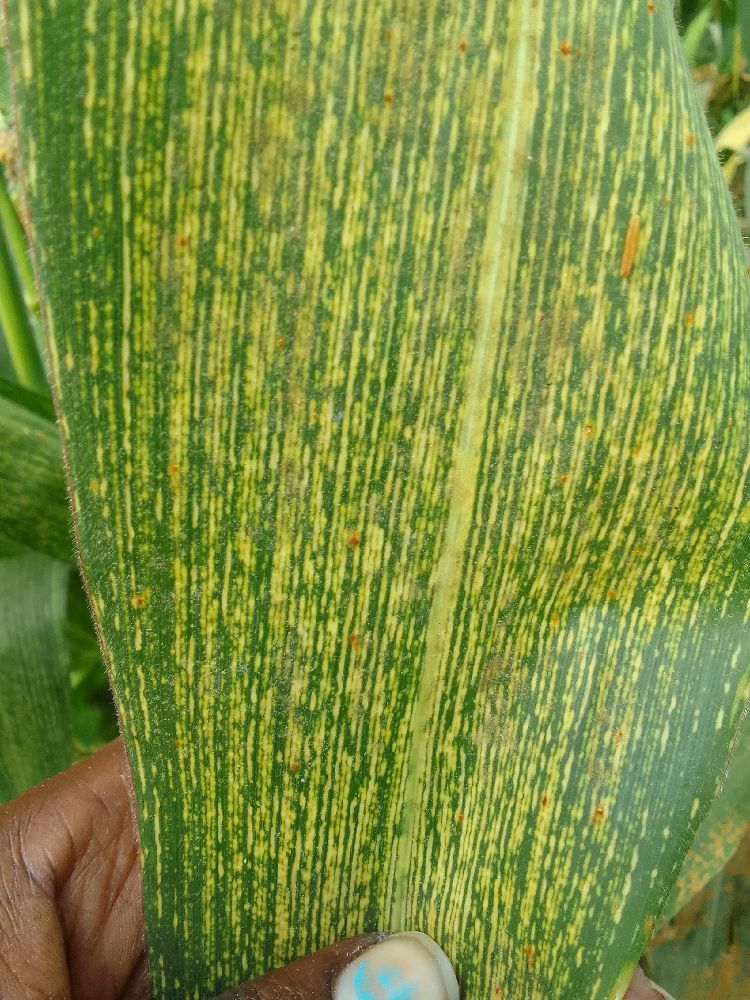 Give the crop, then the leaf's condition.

maize, maize streak virus
